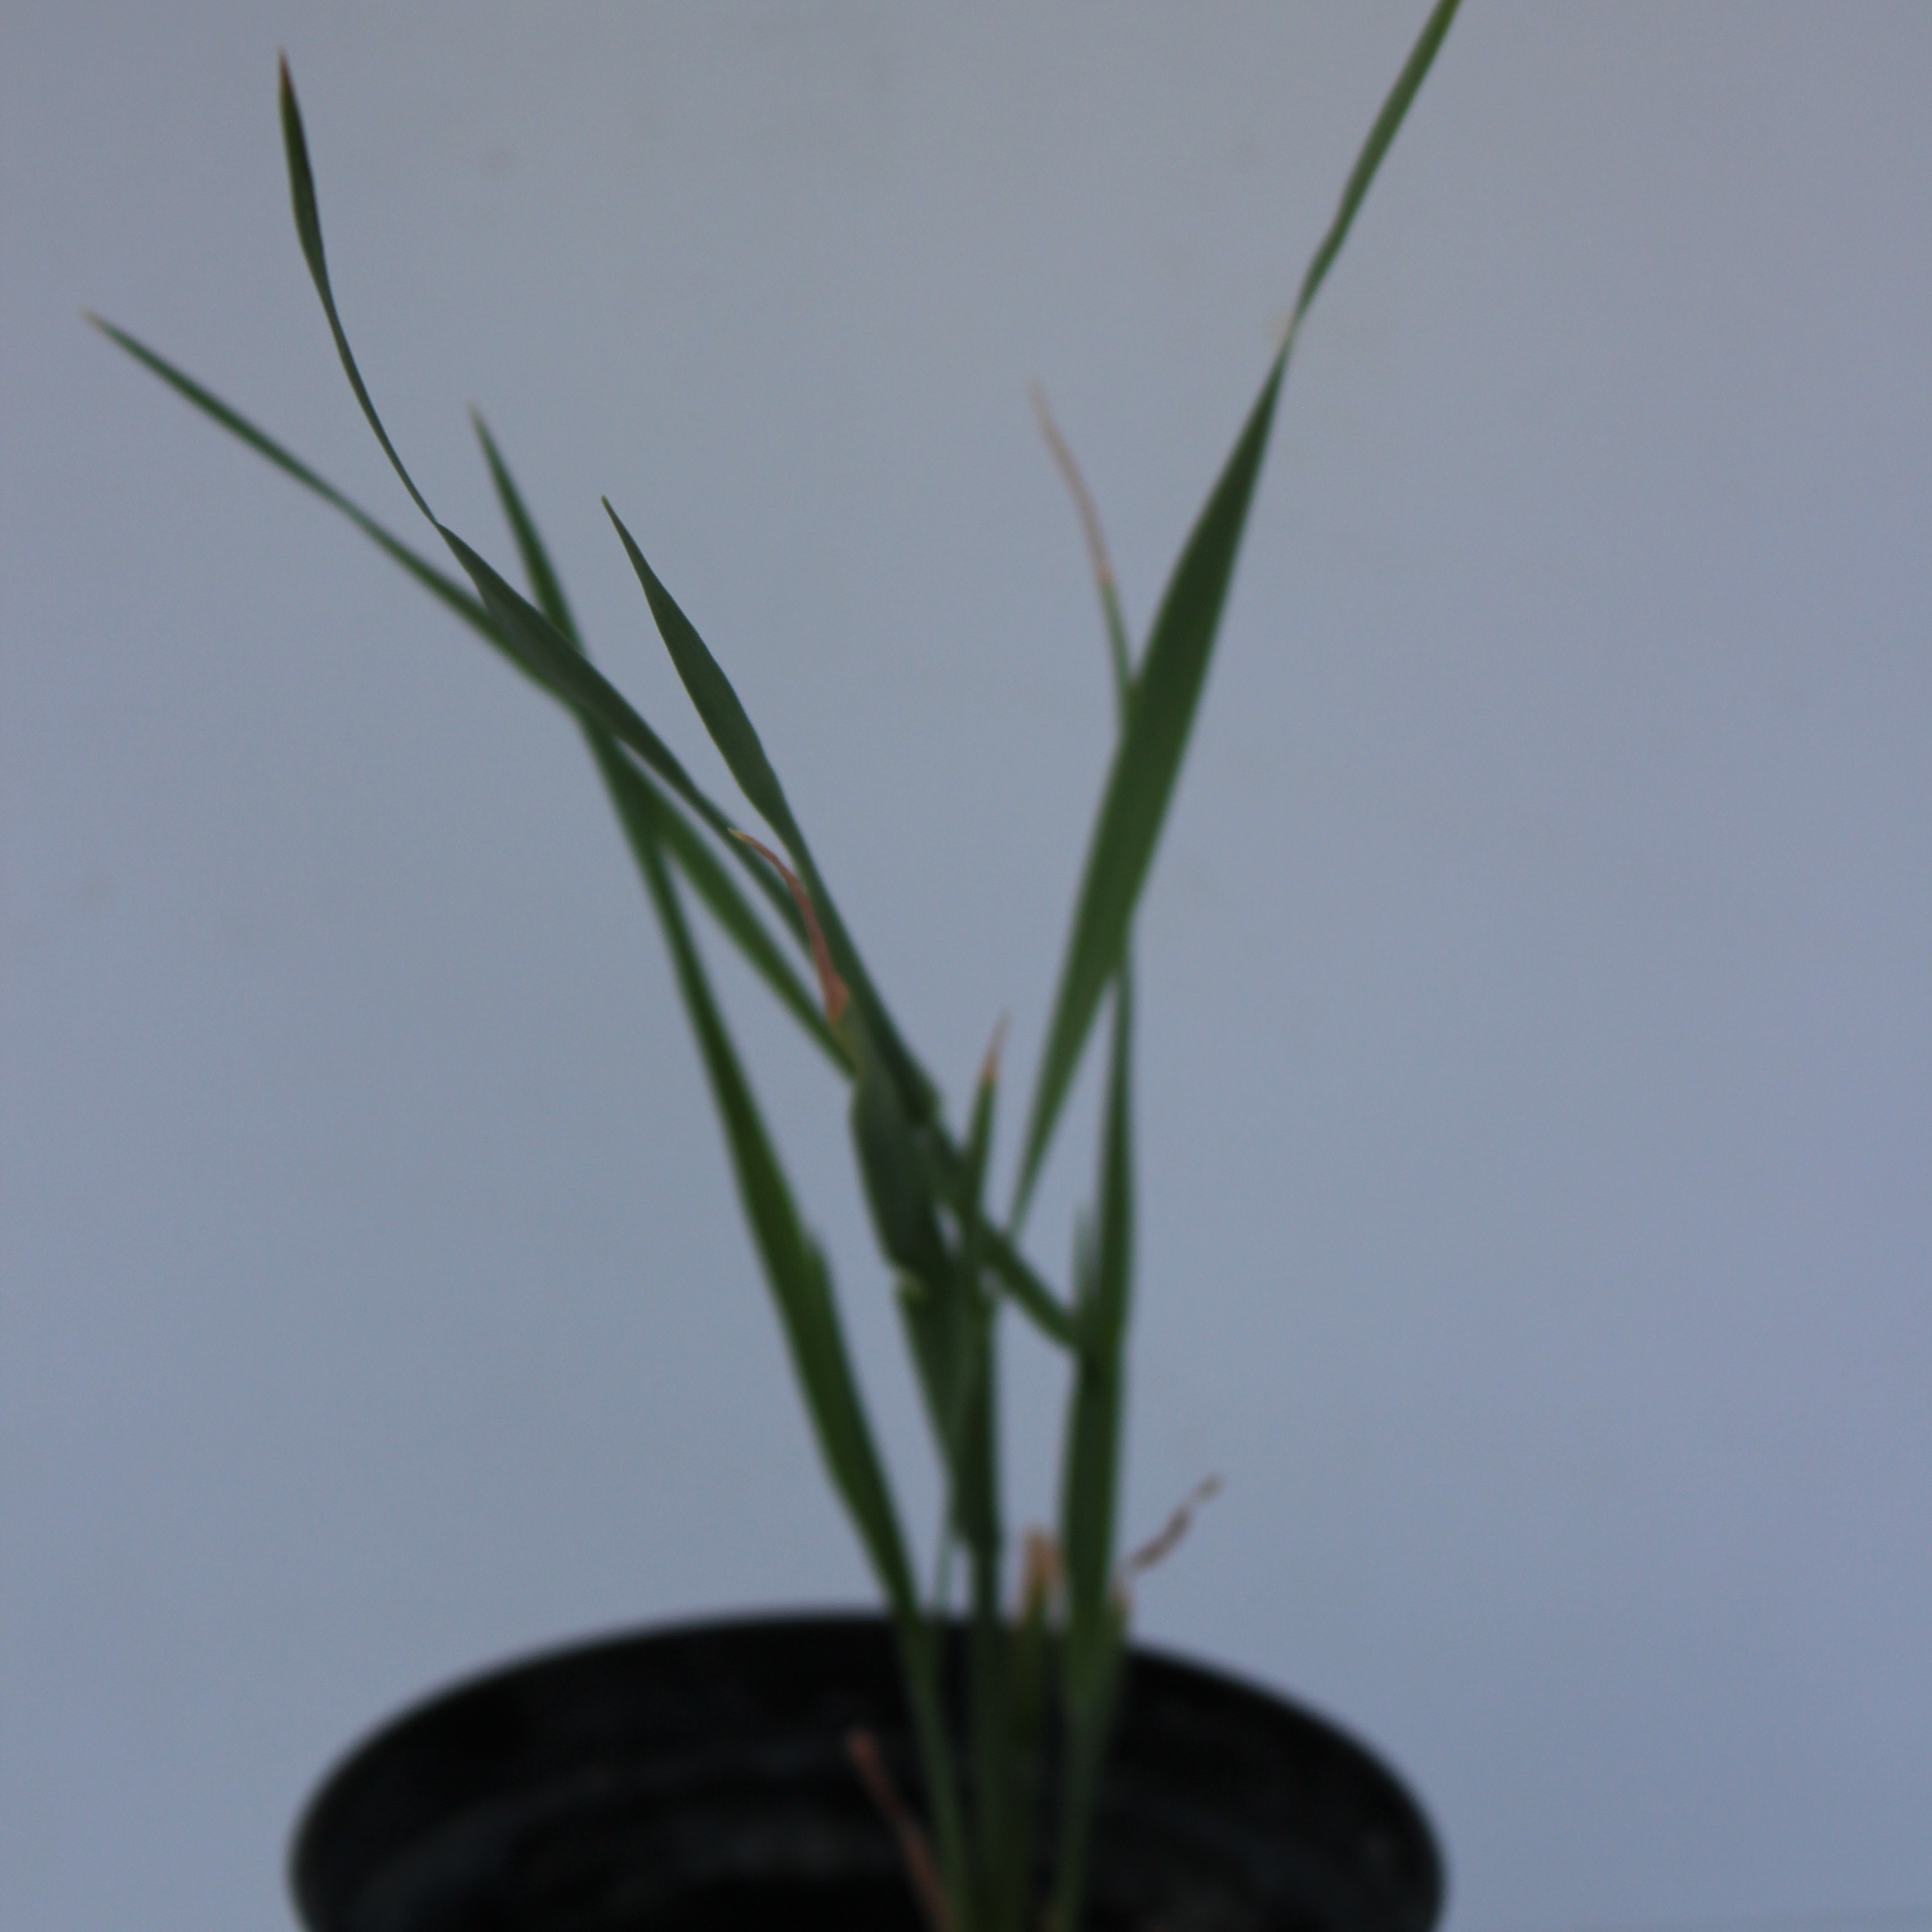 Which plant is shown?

Avena sterilis
